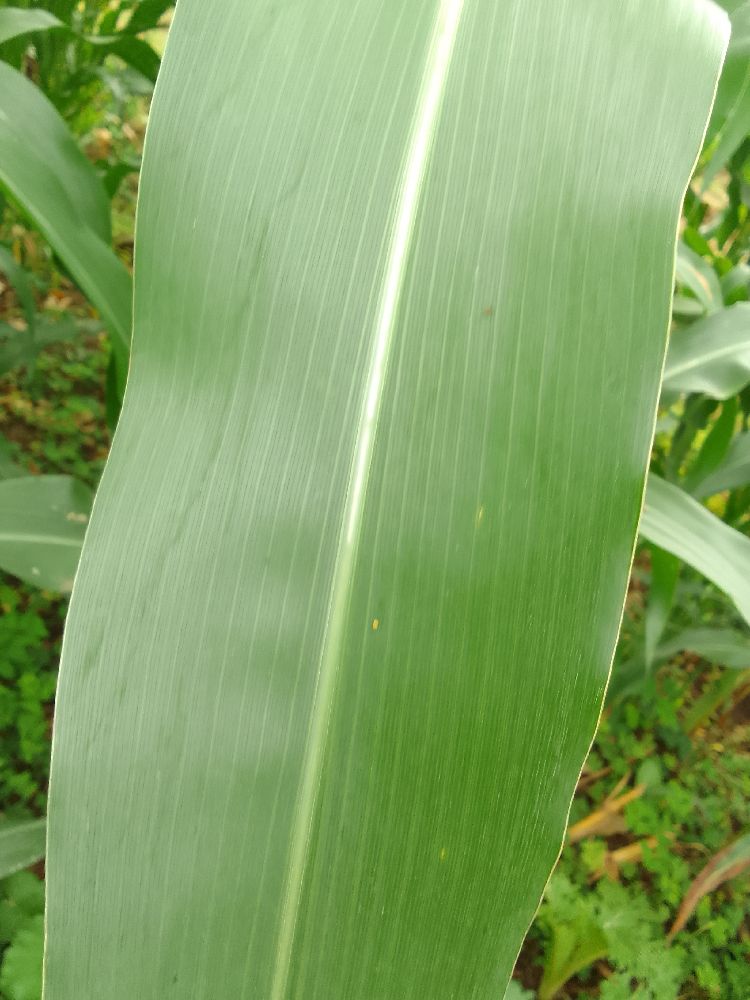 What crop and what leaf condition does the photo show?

maize, healthy
